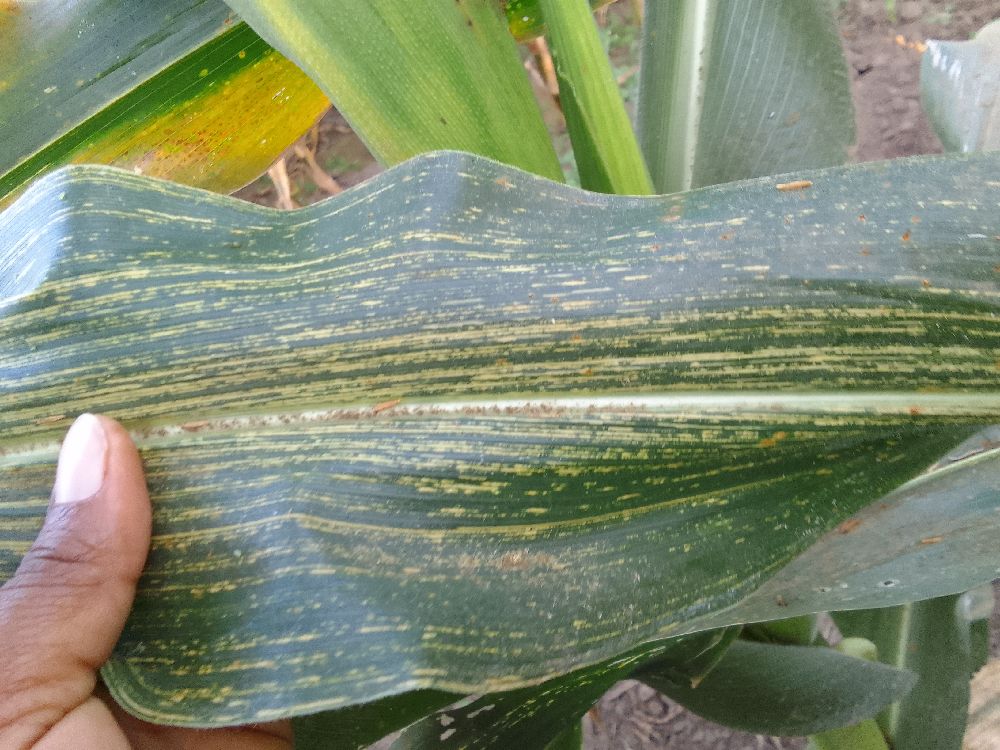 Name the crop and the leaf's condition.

maize, maize streak virus
